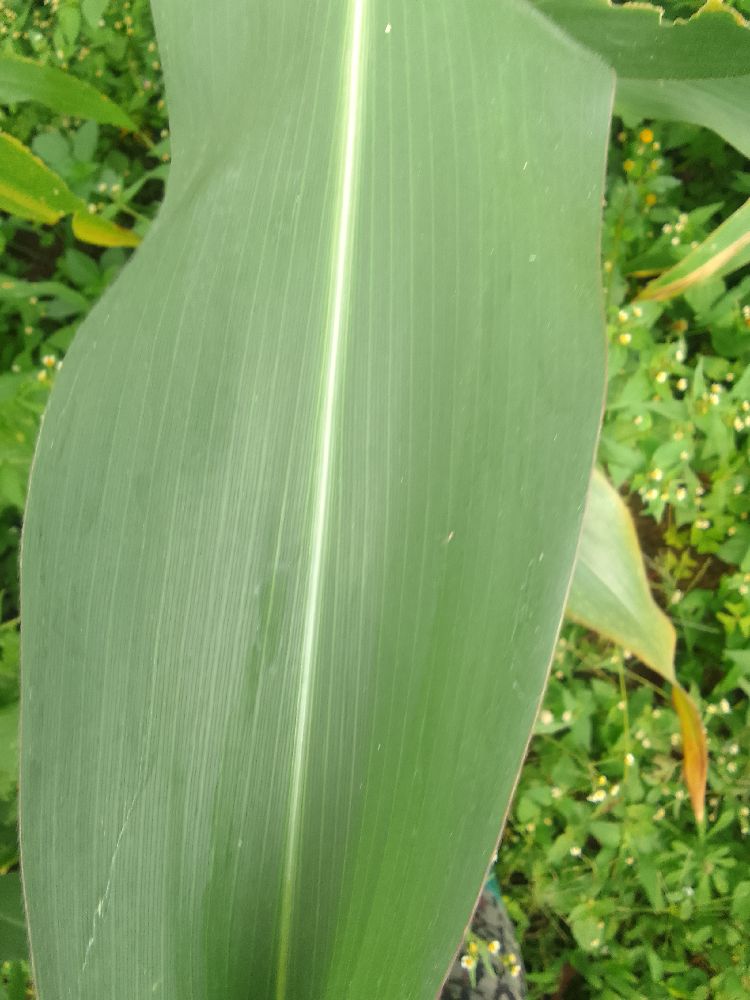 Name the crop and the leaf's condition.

maize, healthy
